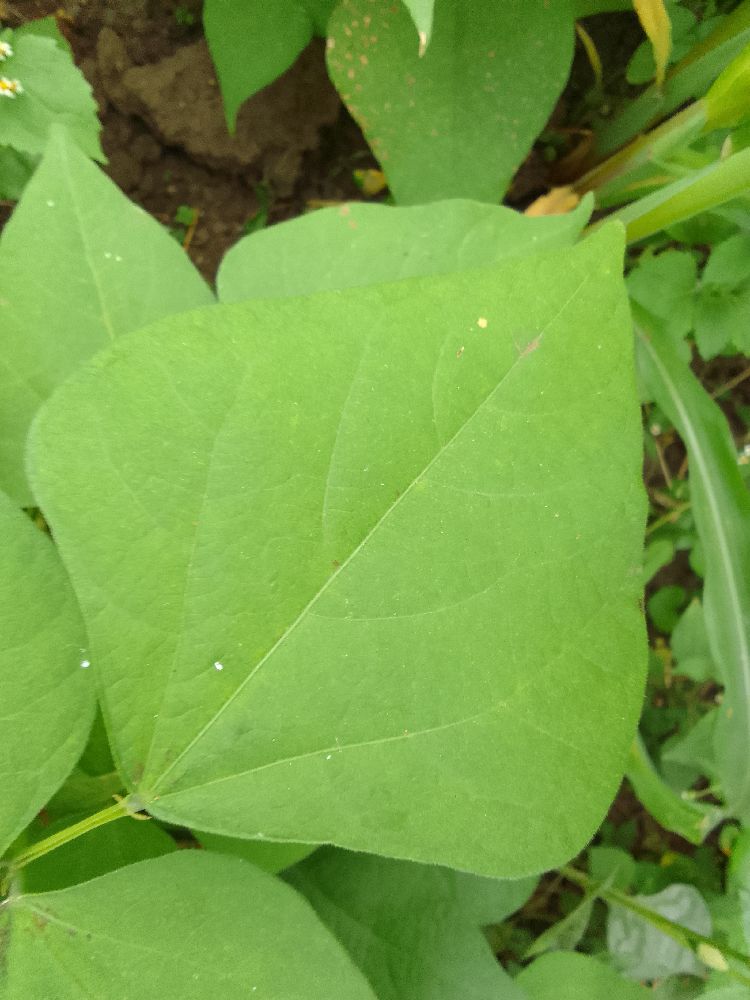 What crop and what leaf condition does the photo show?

common bean, healthy
